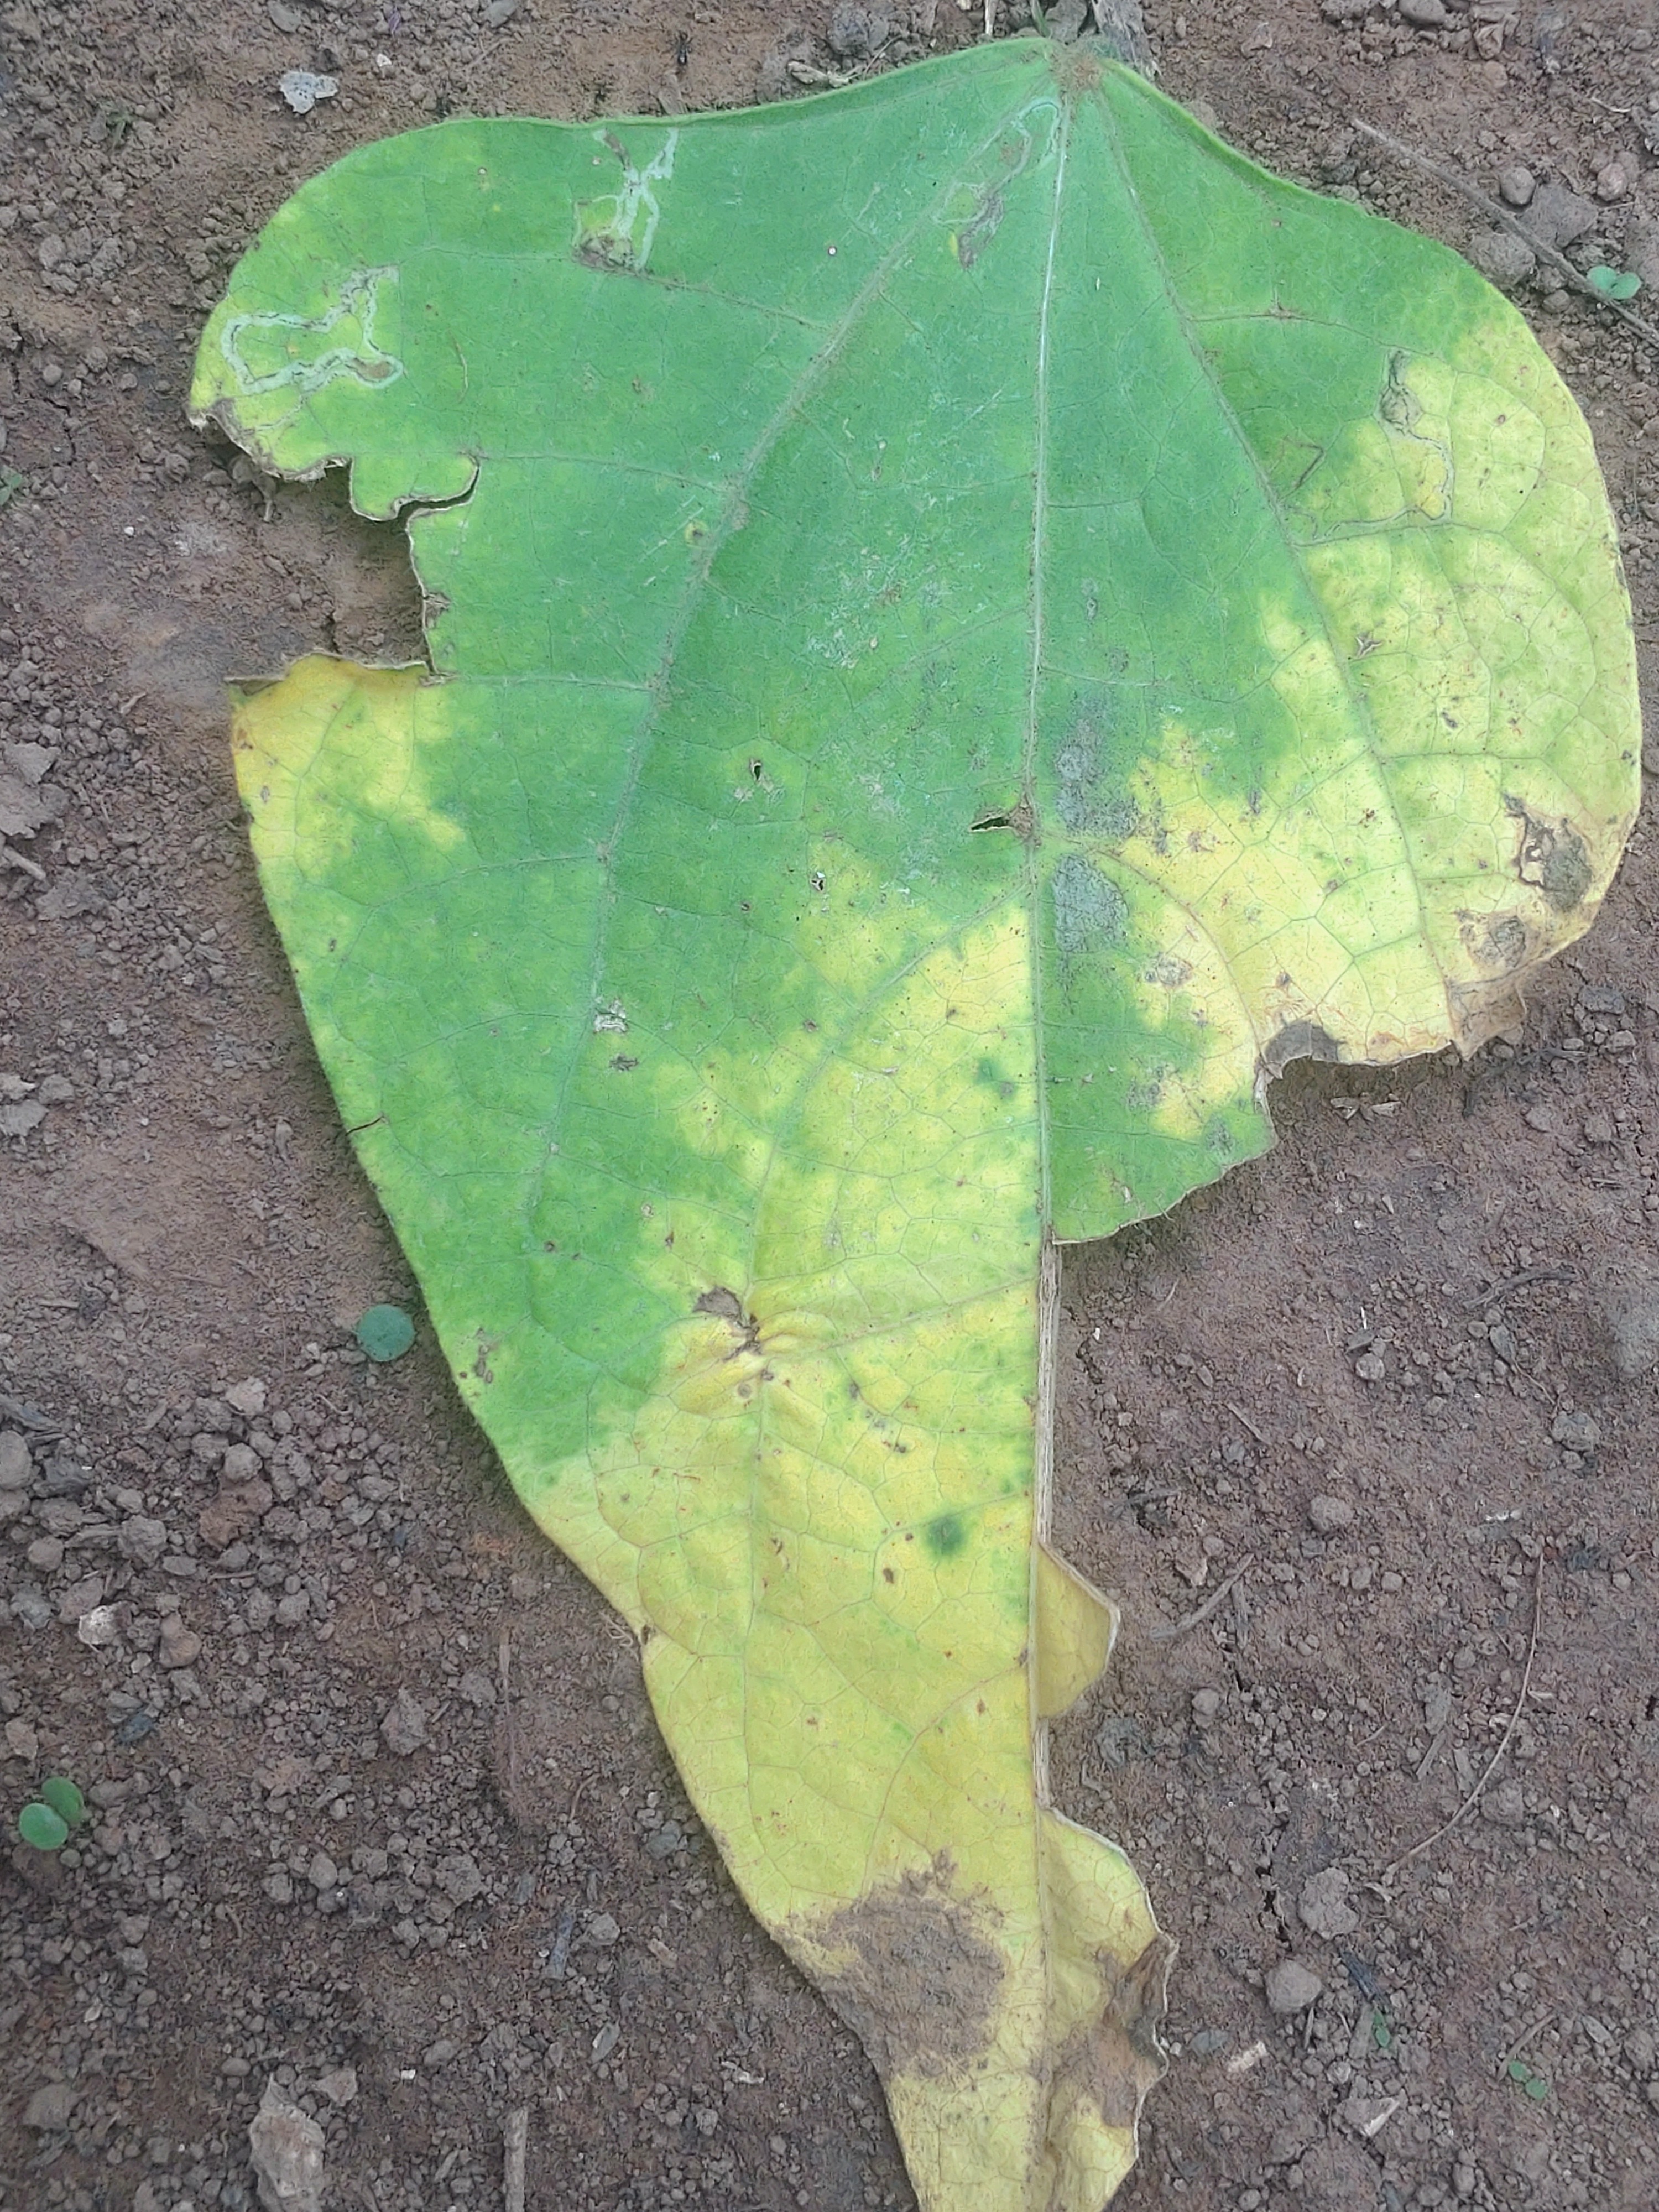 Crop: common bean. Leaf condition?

anthracnose
